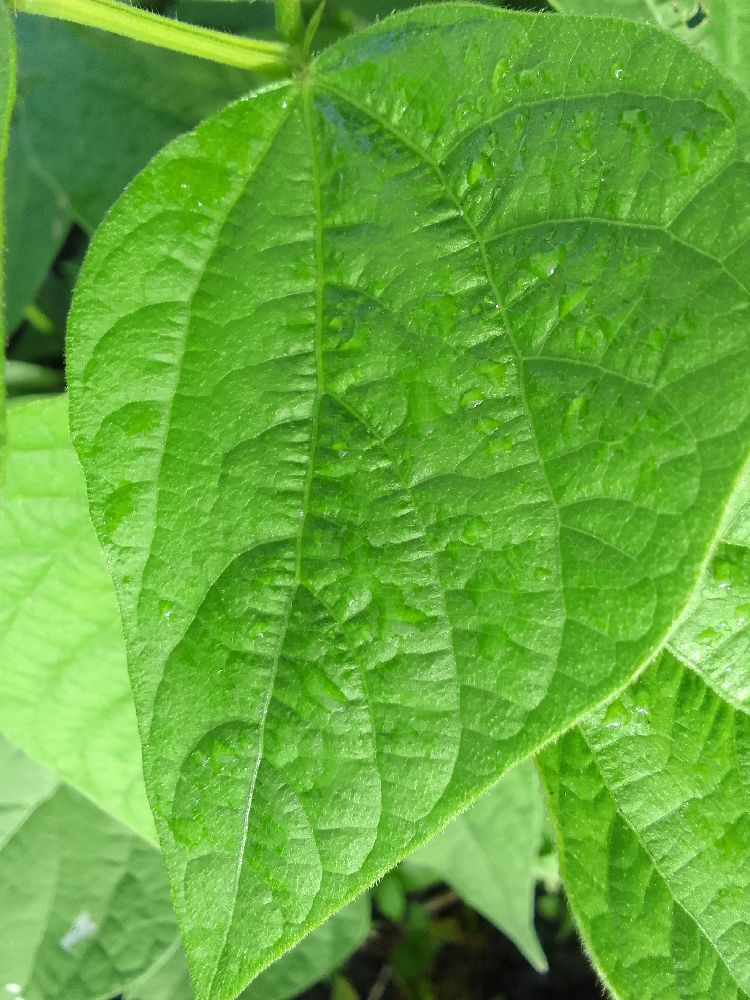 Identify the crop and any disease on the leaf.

common bean, healthy
